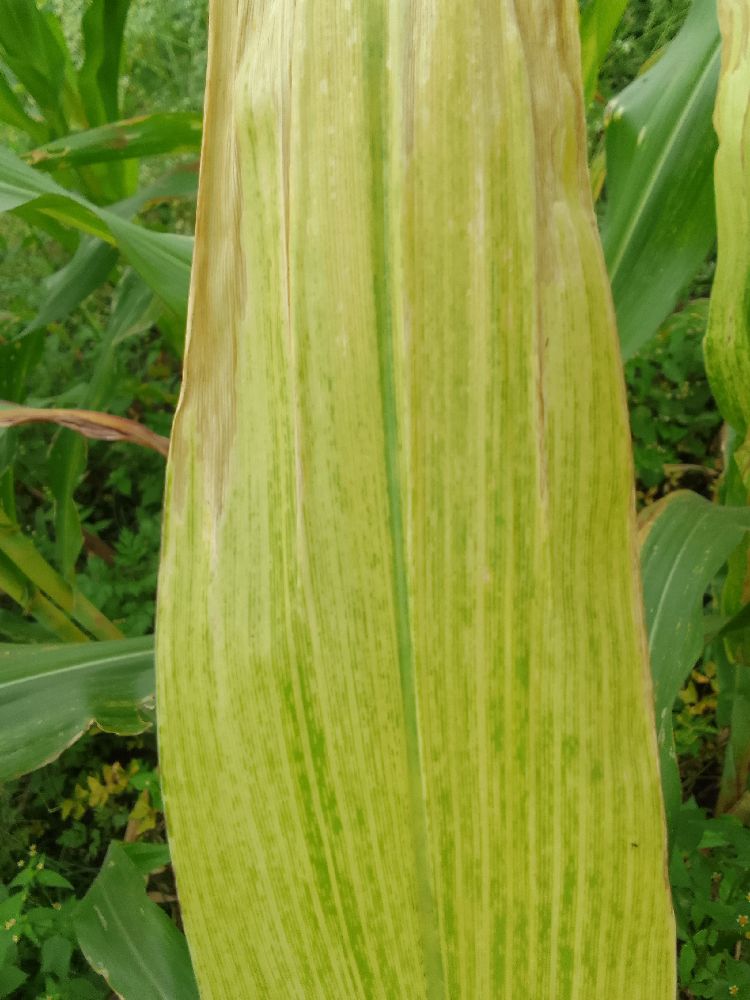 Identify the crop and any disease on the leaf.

maize, maize lethal necrosis
